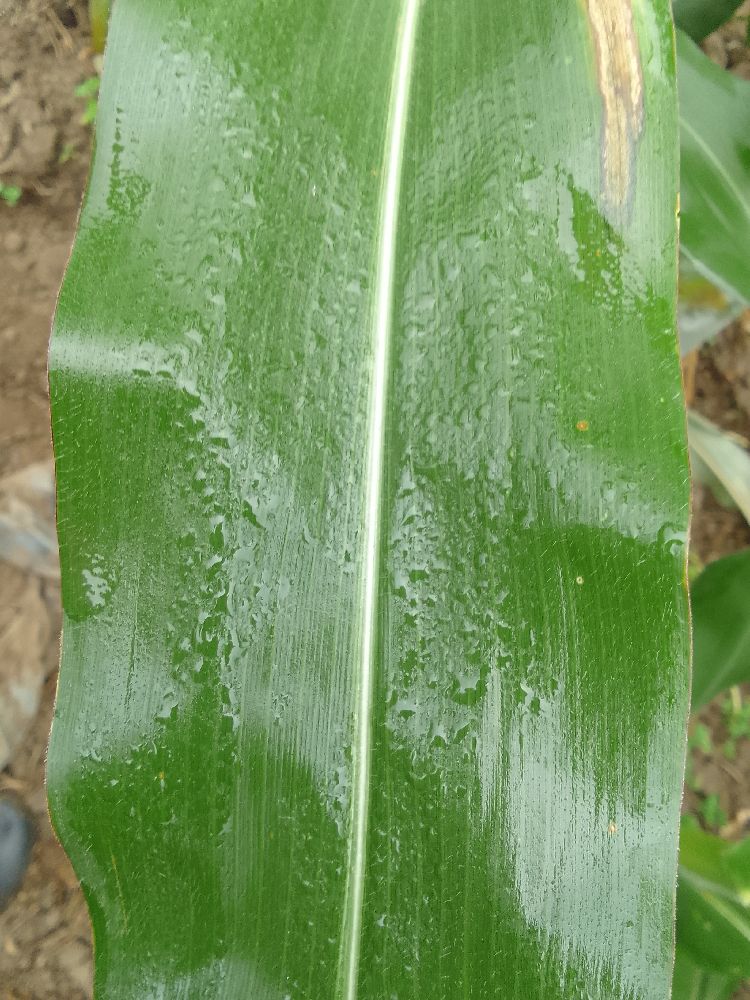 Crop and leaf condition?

maize, healthy
